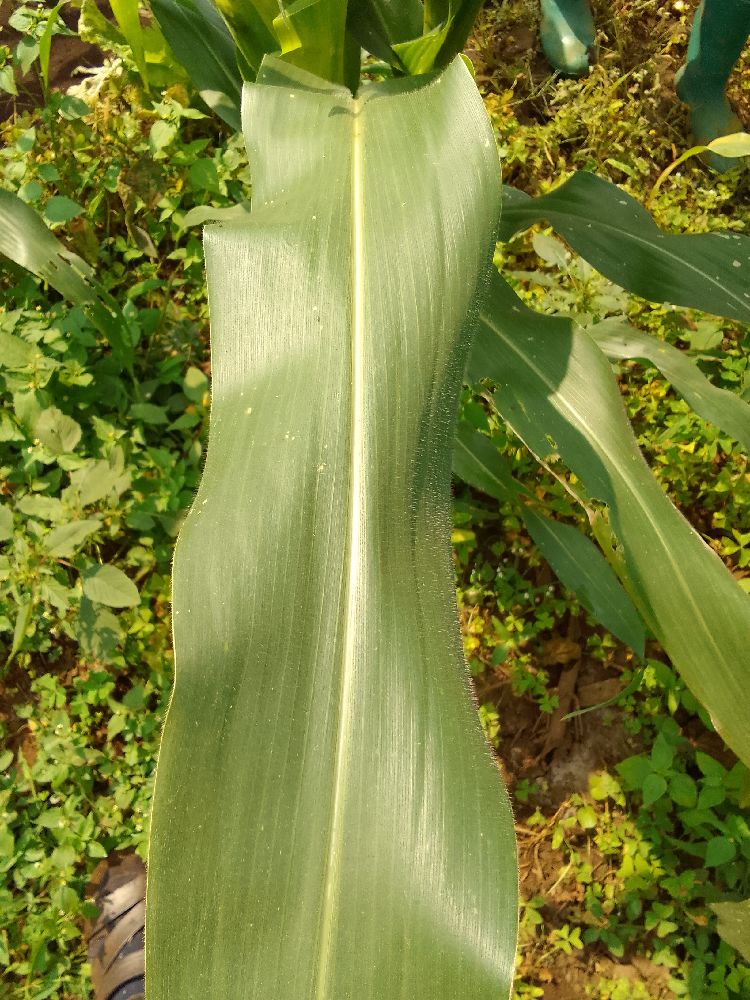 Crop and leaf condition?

maize, healthy
